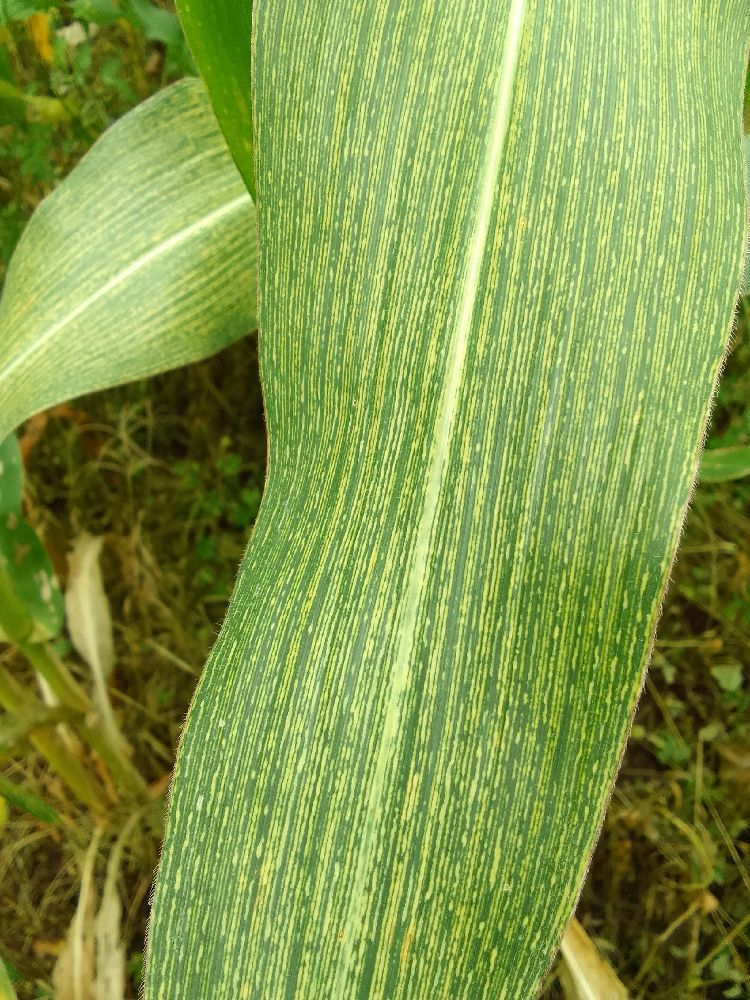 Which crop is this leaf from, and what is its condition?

maize, maize streak virus
